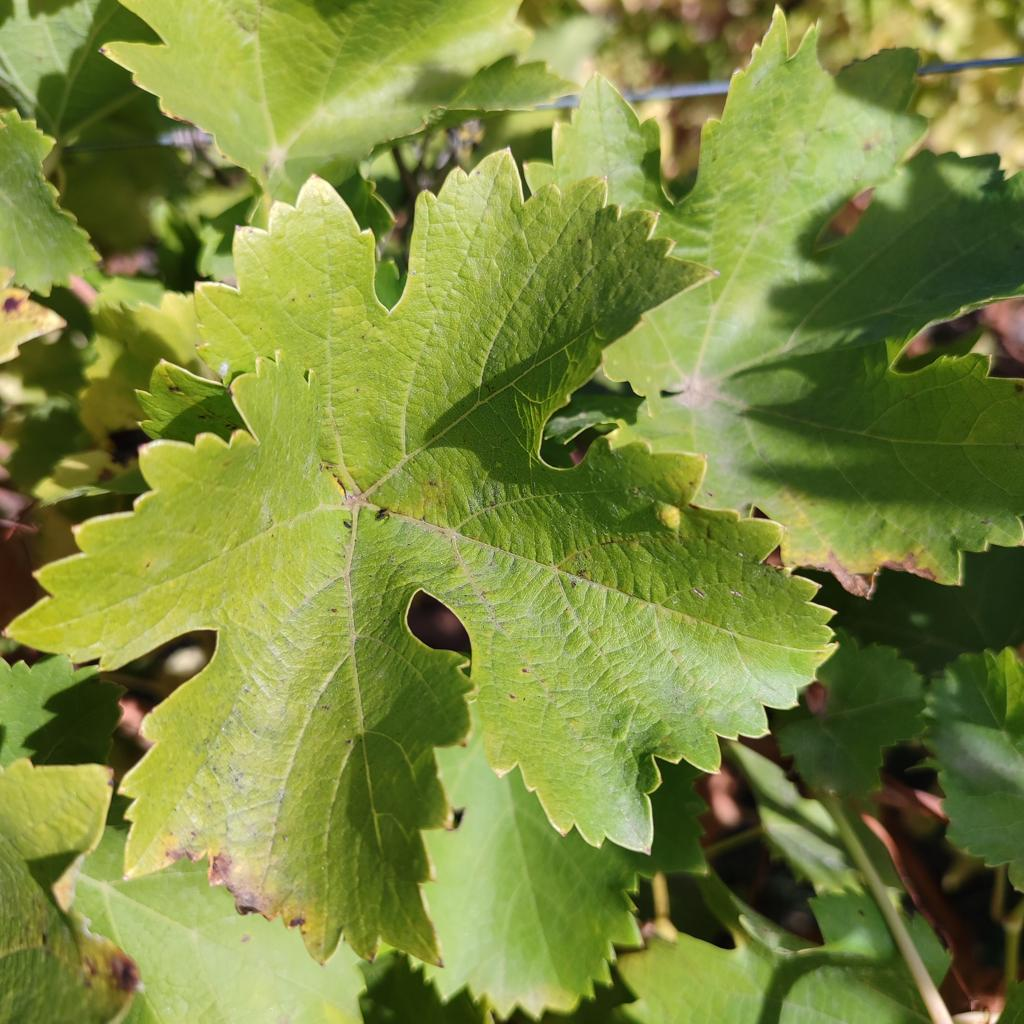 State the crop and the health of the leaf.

grapevine, powdery mildew
